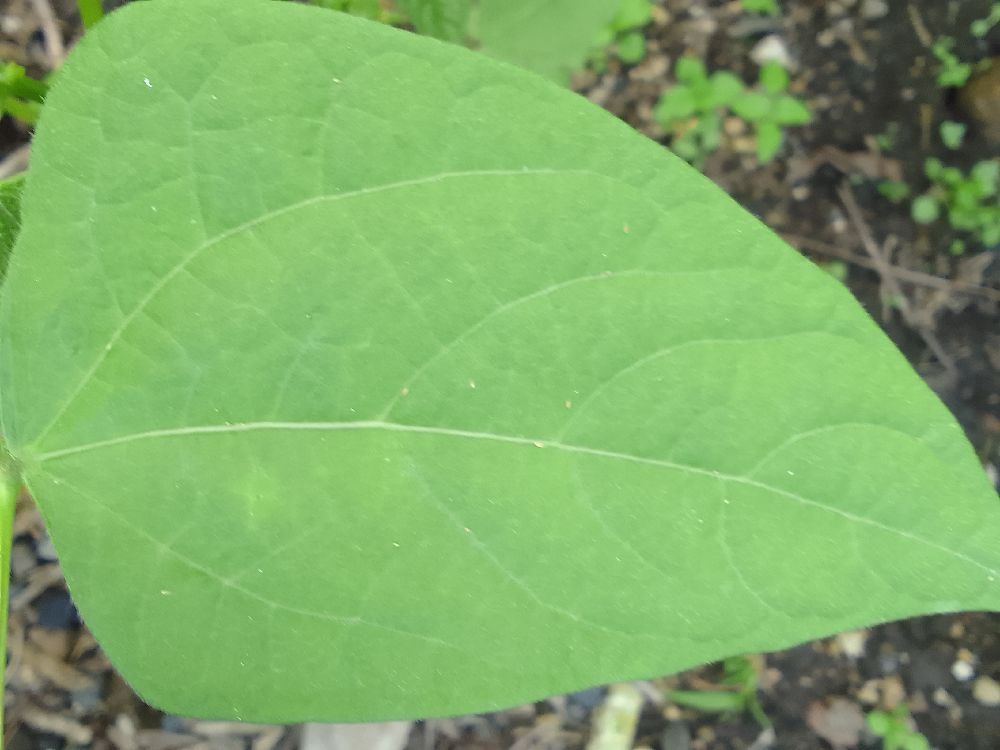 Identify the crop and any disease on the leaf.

common bean, healthy
